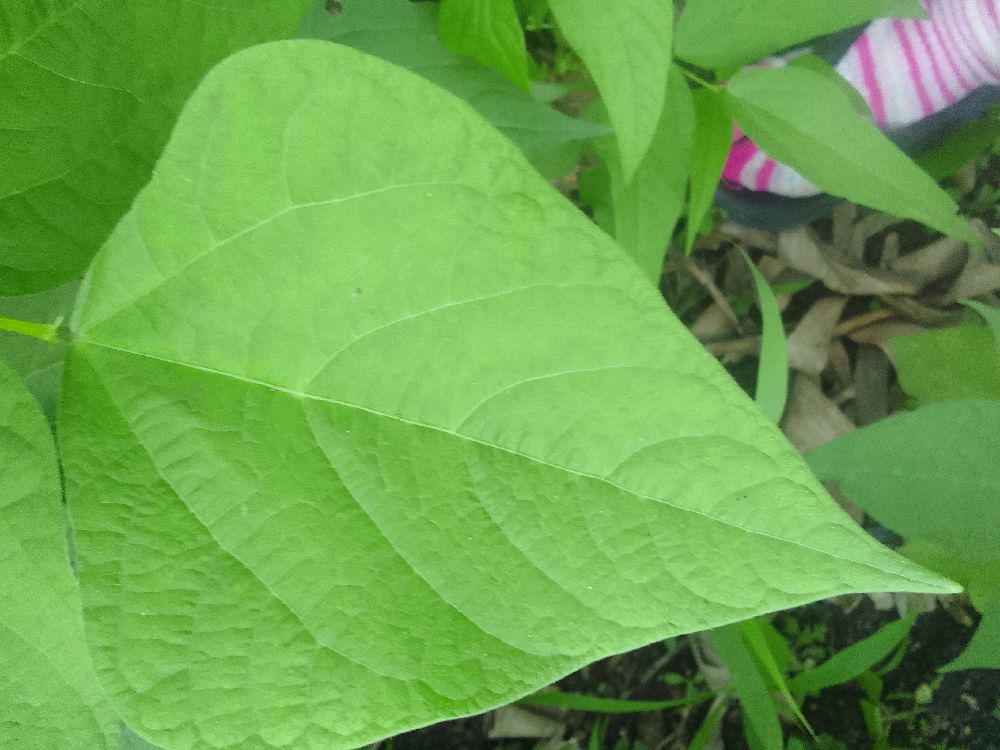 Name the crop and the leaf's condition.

common bean, healthy
